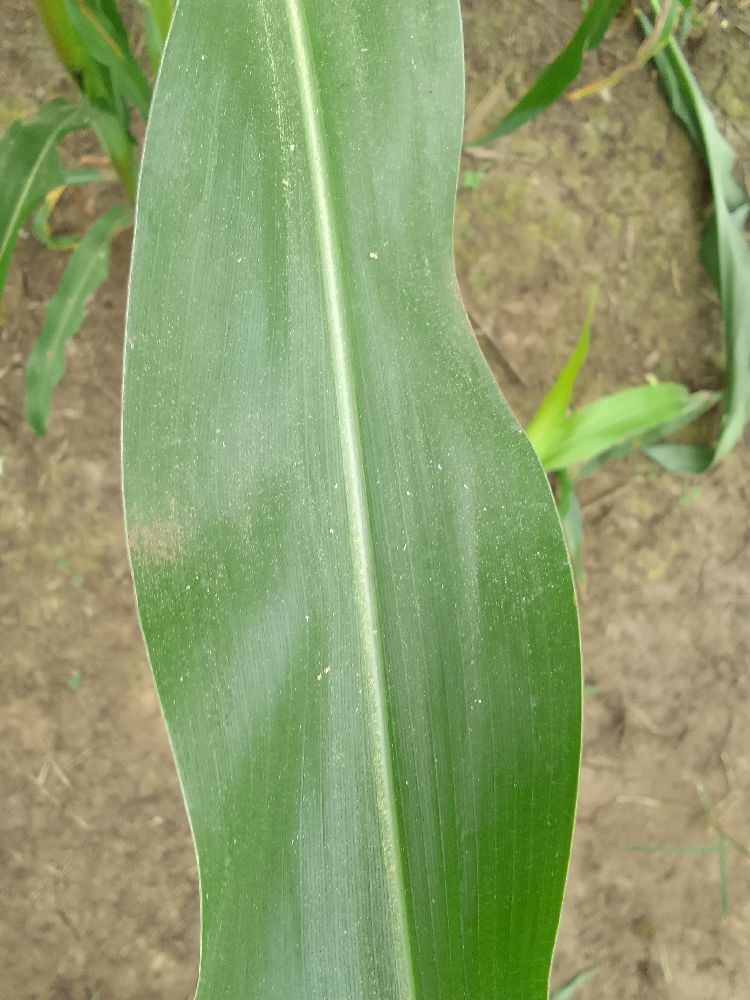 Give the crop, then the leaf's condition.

maize, healthy
